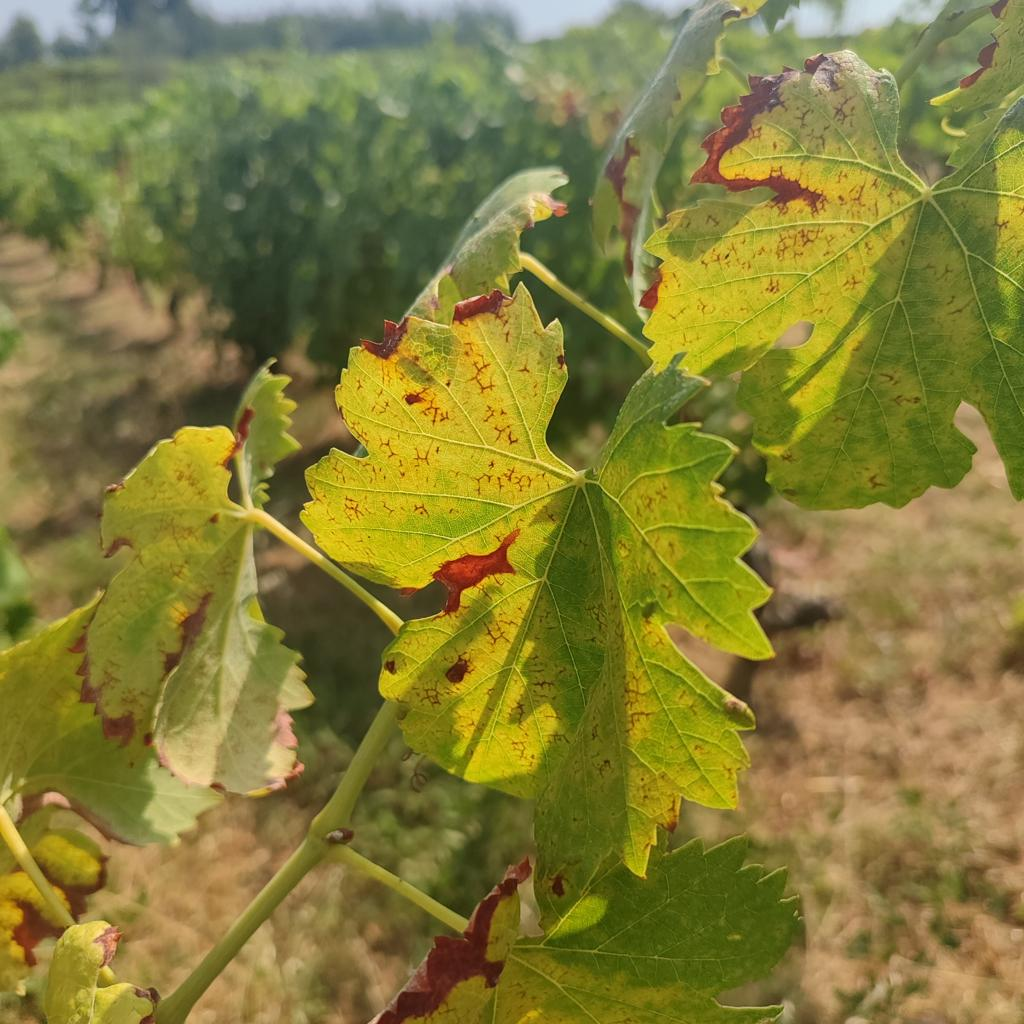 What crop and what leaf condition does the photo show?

grapevine, esca complex
